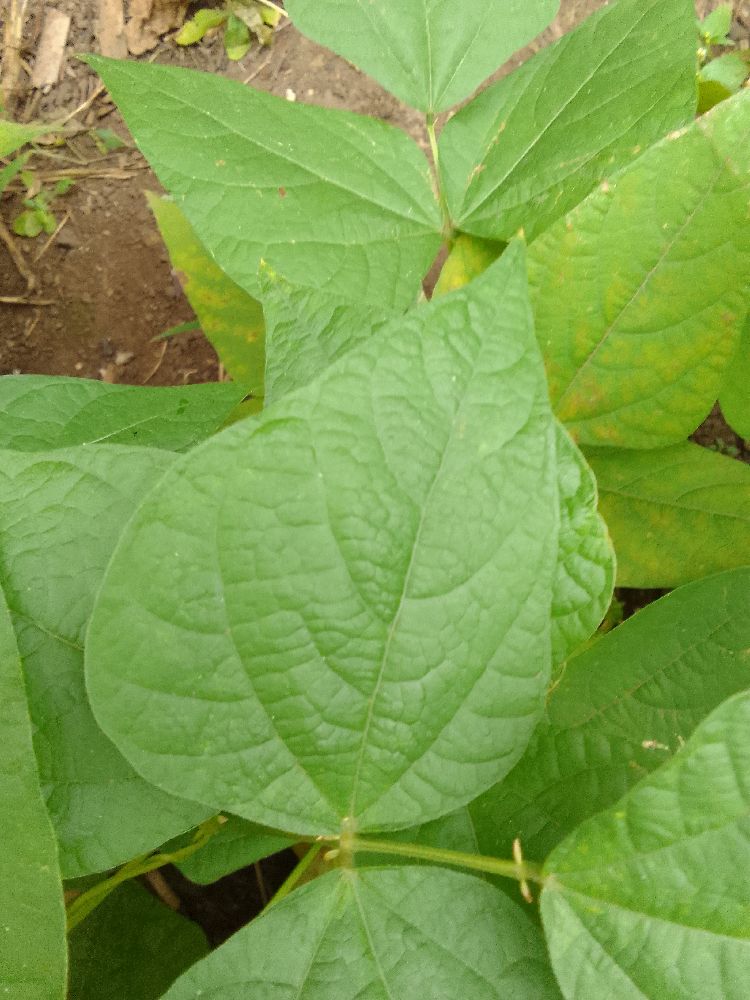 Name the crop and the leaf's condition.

common bean, healthy
